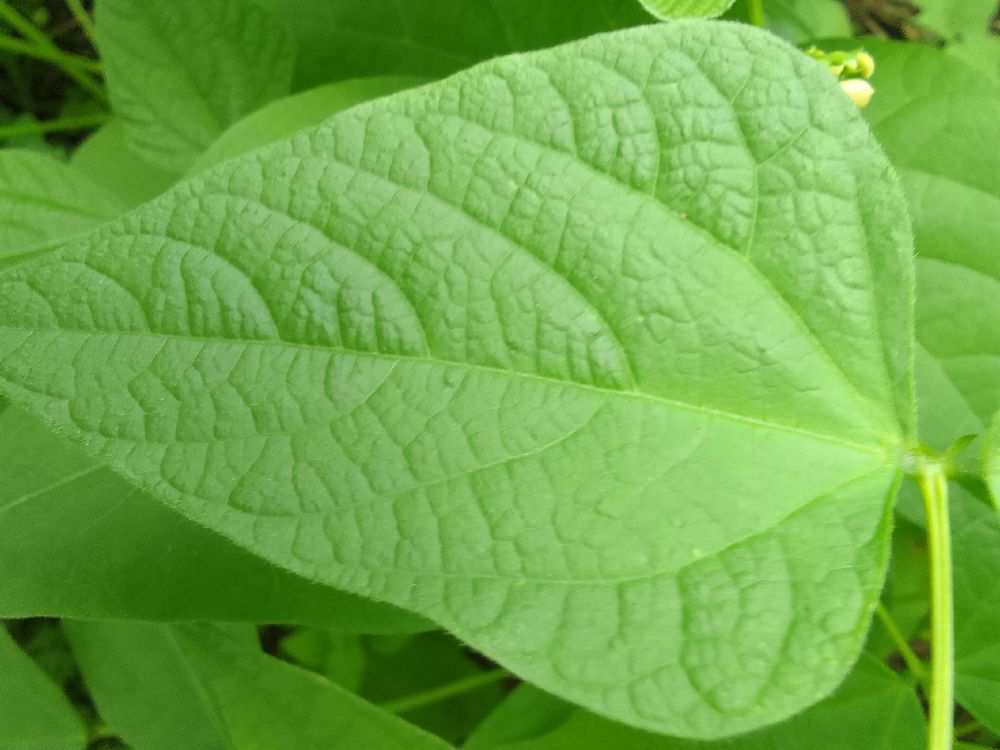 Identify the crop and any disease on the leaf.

common bean, healthy
